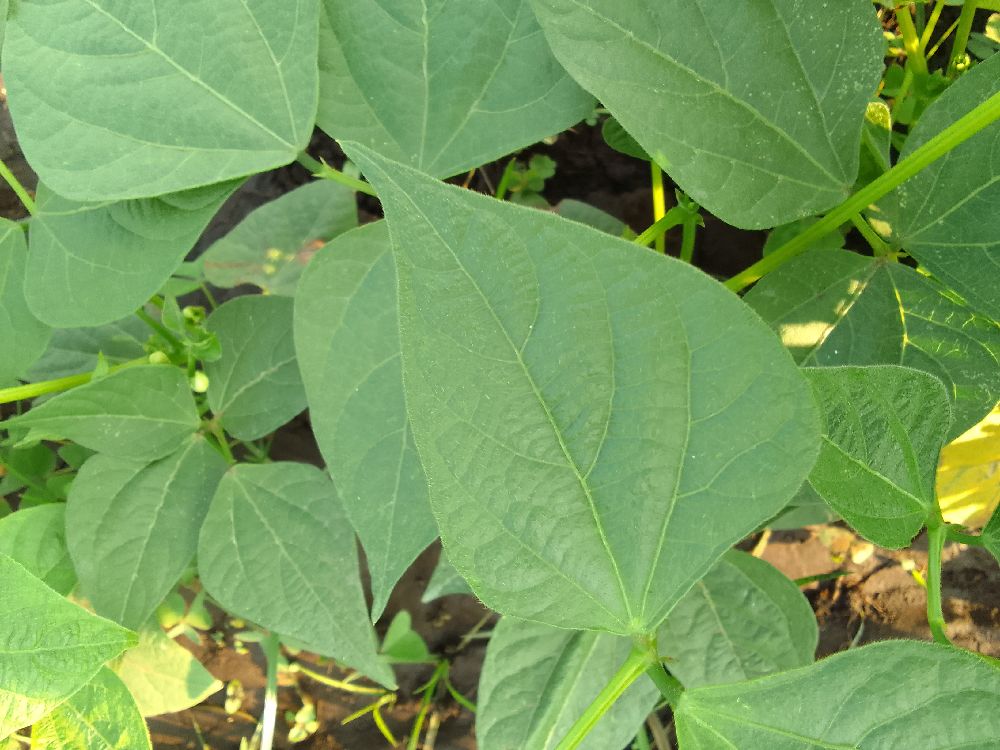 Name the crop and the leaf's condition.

common bean, healthy
